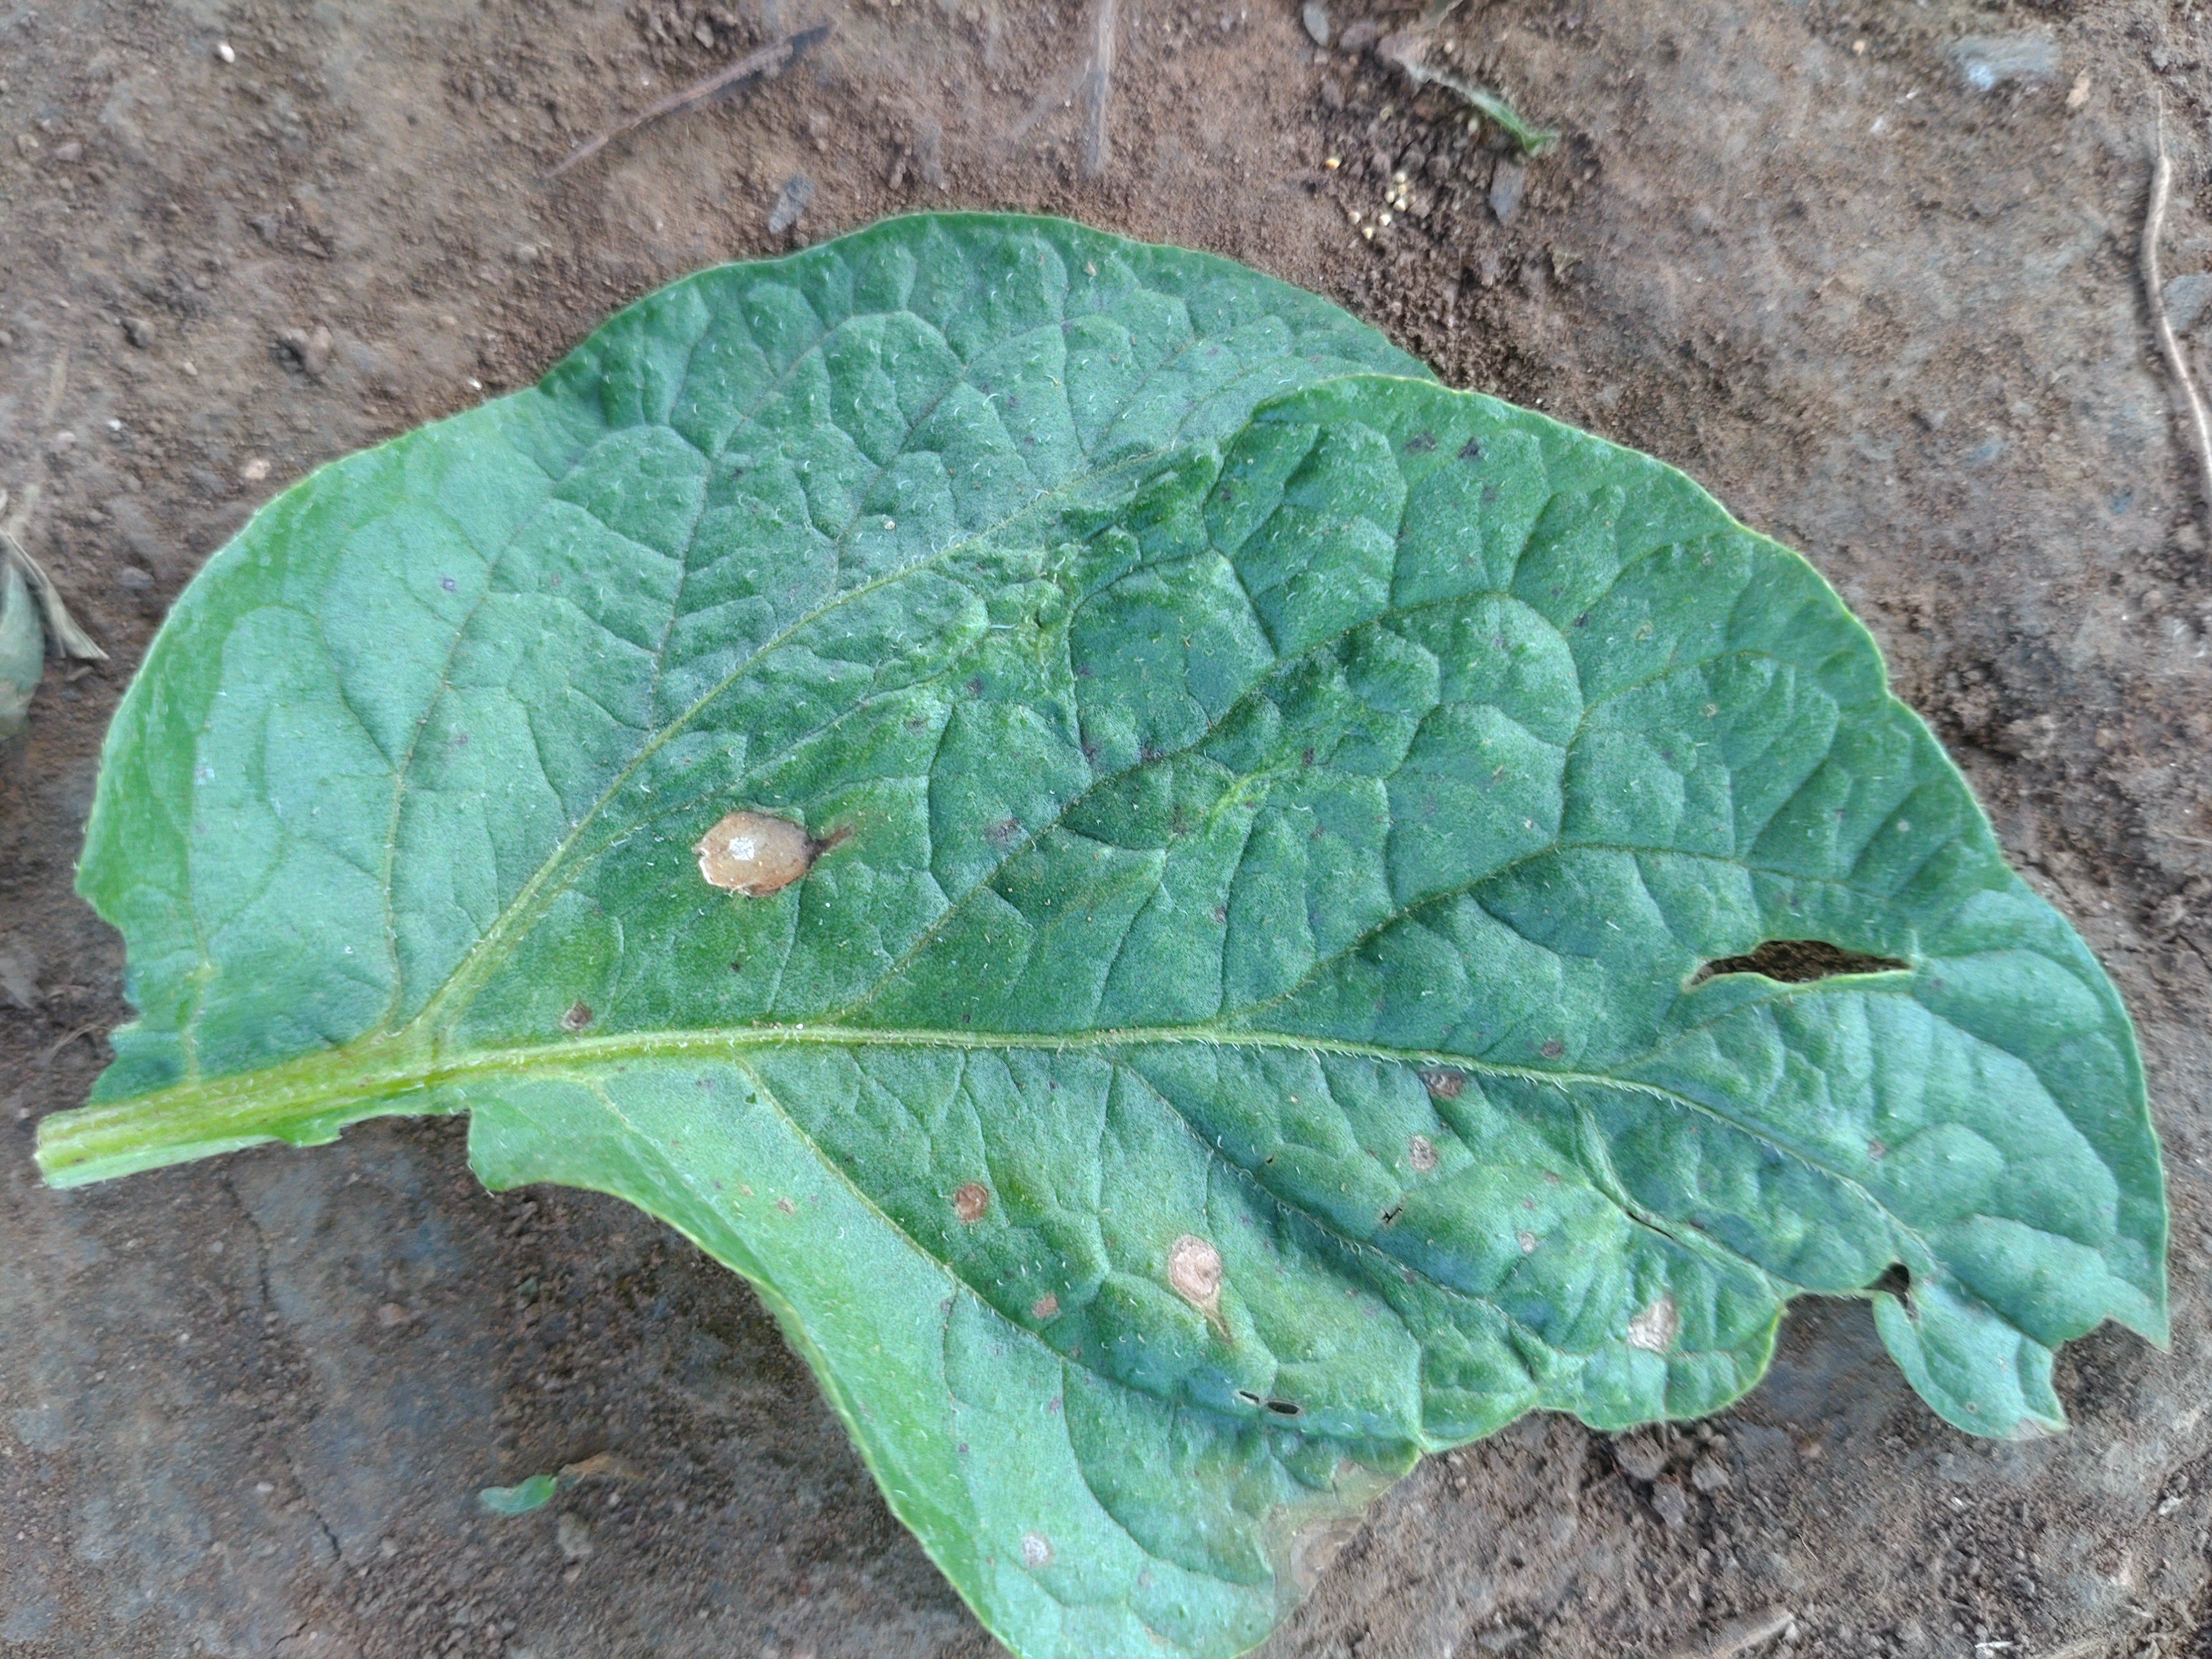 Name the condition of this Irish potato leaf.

early blight
